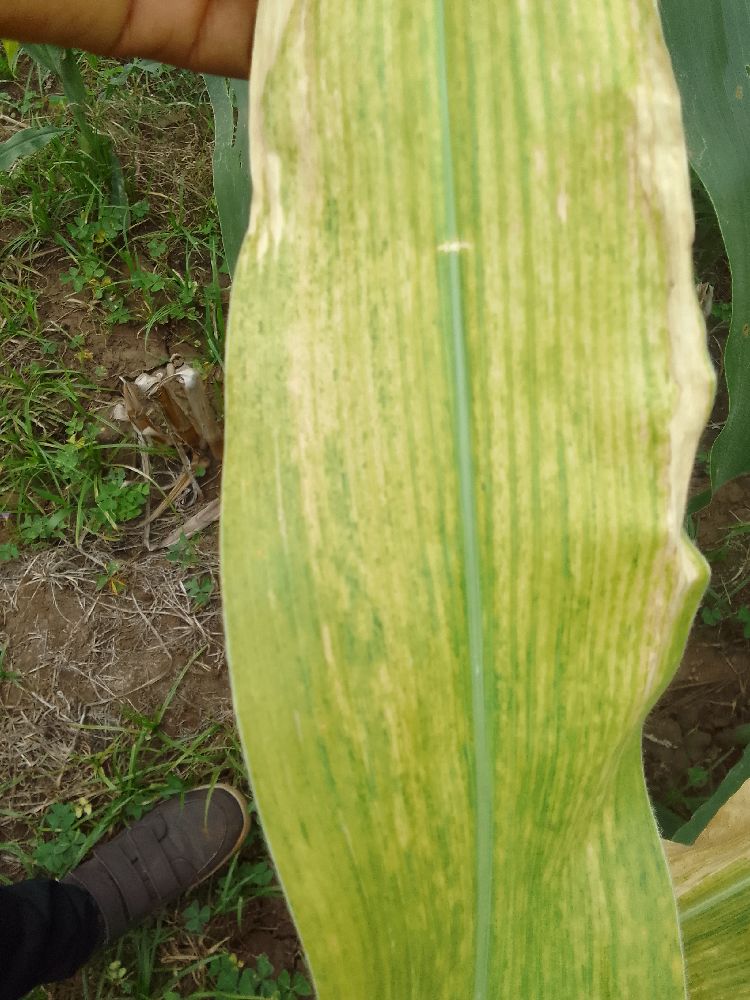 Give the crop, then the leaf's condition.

maize, maize lethal necrosis
